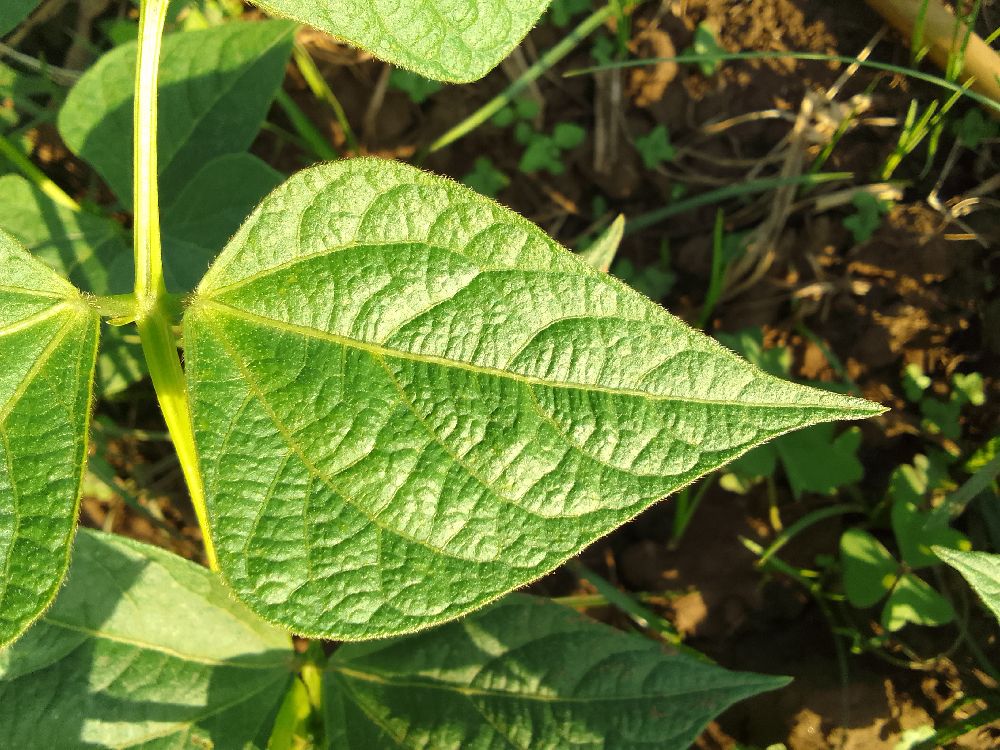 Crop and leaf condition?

common bean, healthy
